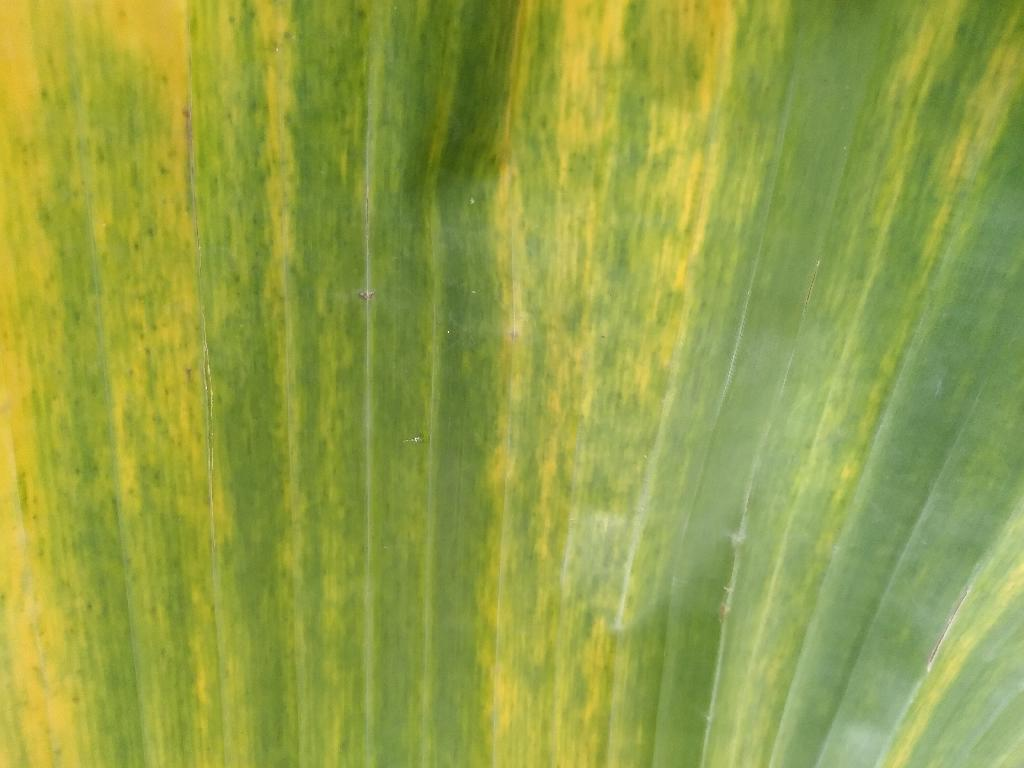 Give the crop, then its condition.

banana, fusarium wilt race 1
